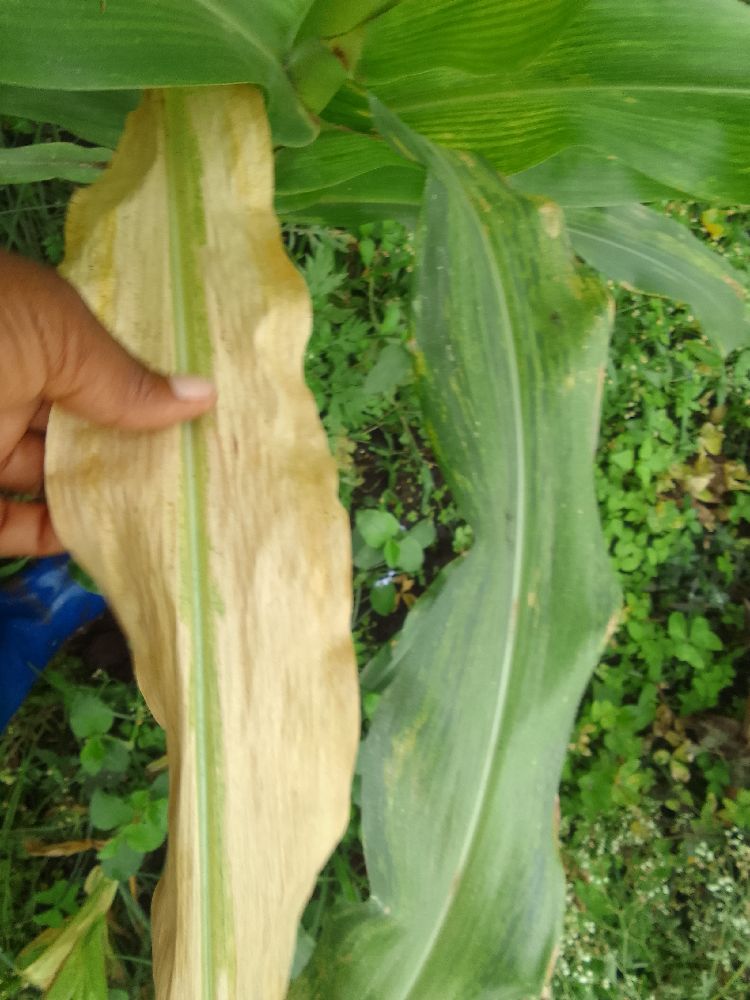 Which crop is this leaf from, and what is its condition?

maize, maize lethal necrosis
